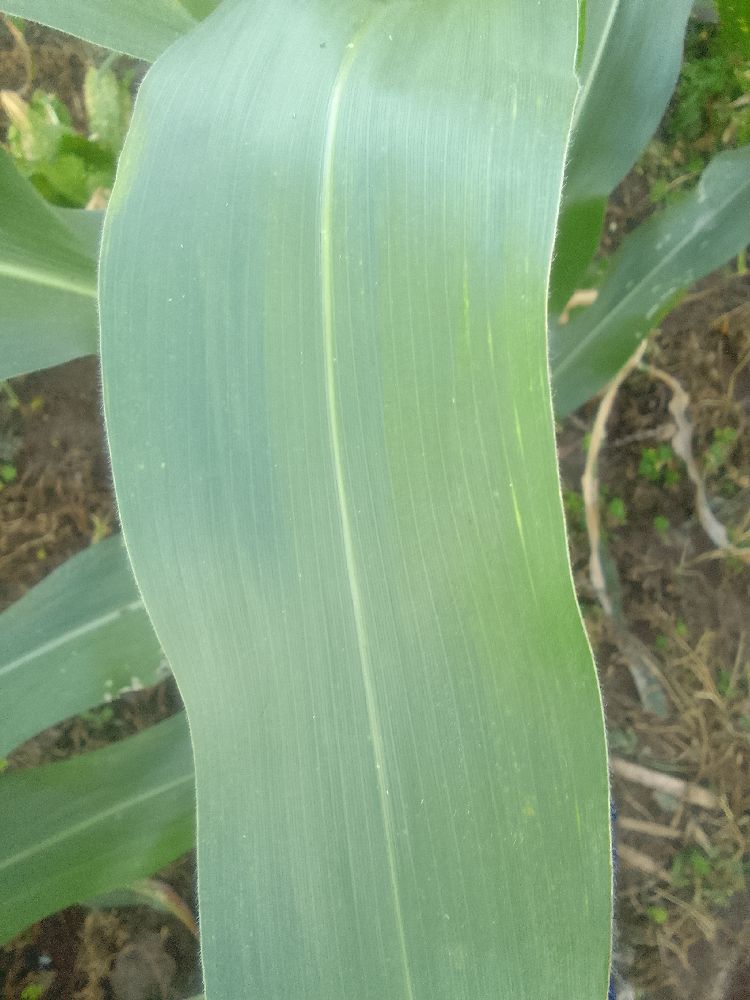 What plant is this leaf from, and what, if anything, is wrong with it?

maize, healthy
